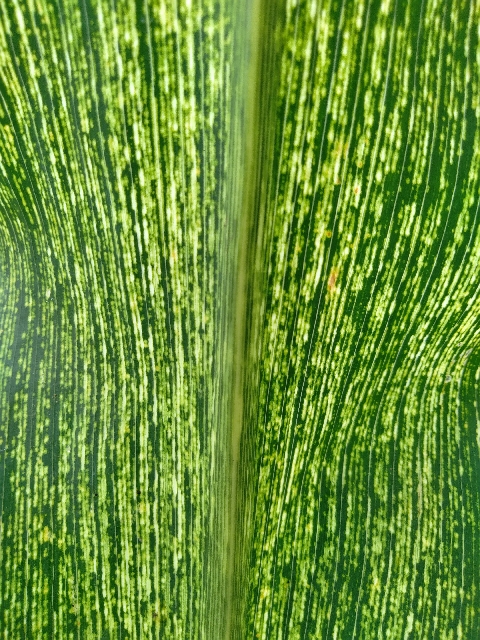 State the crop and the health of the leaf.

maize, maize streak virus
